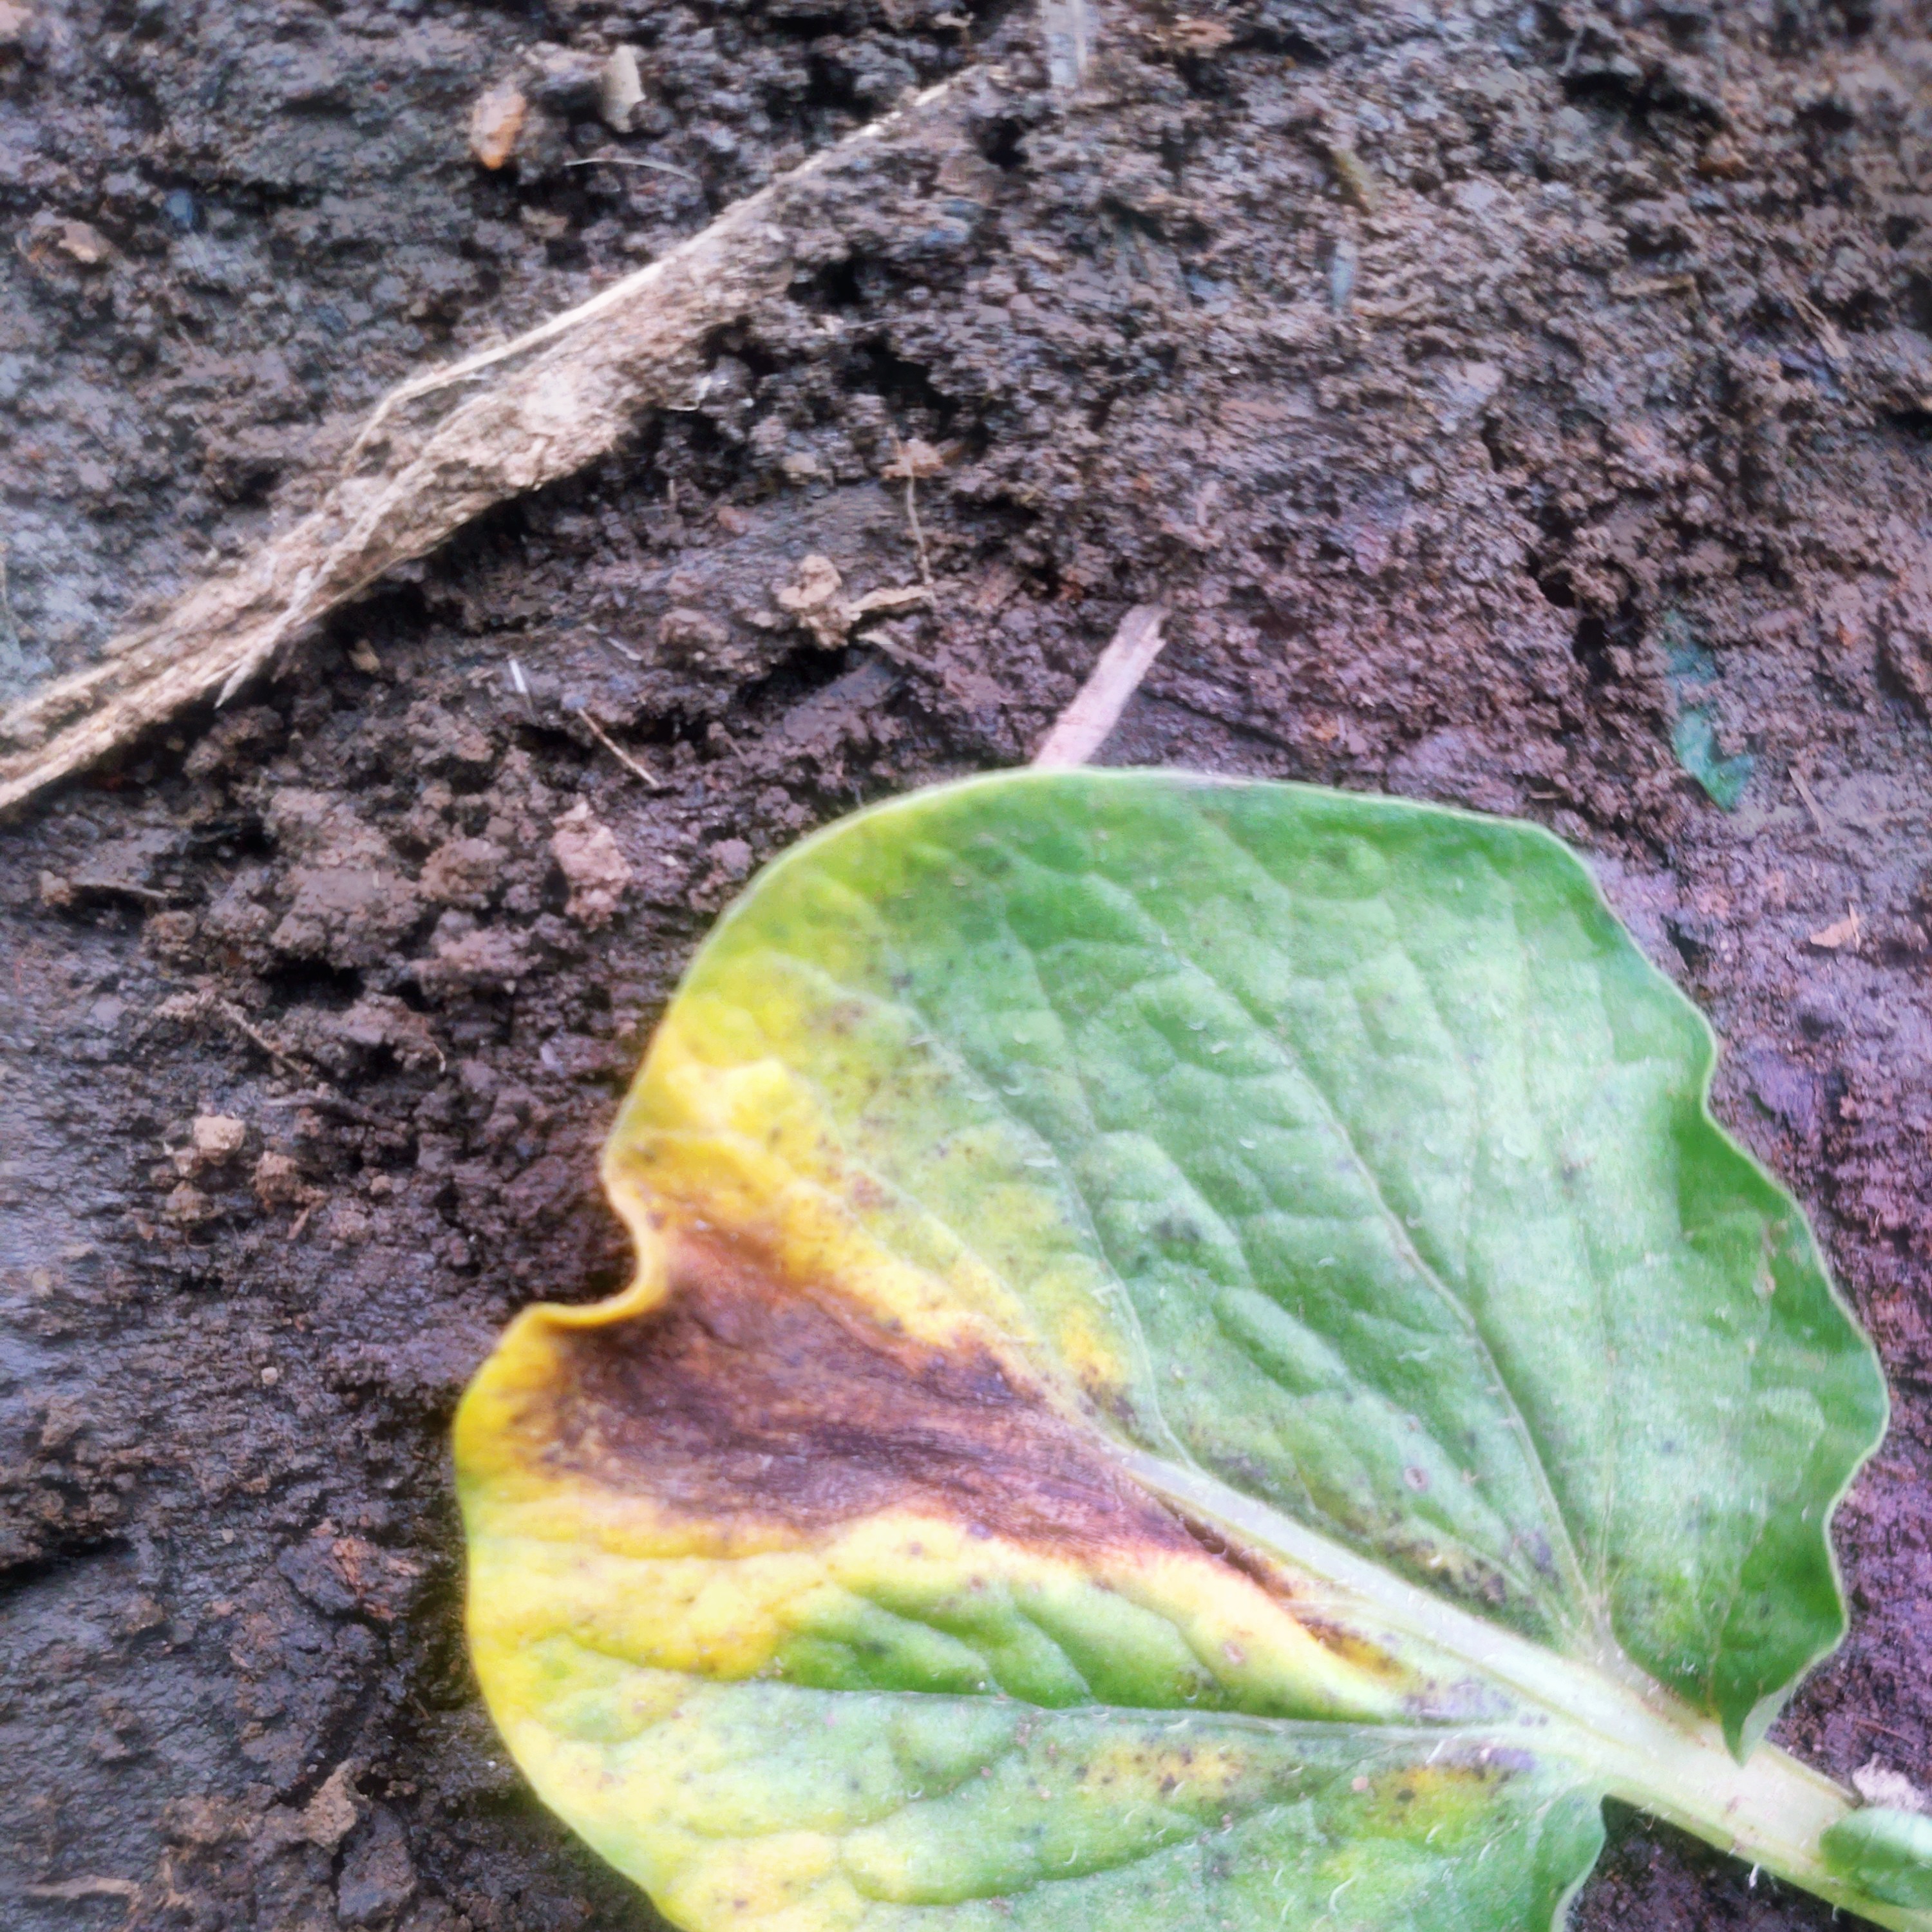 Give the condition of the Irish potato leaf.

late blight
